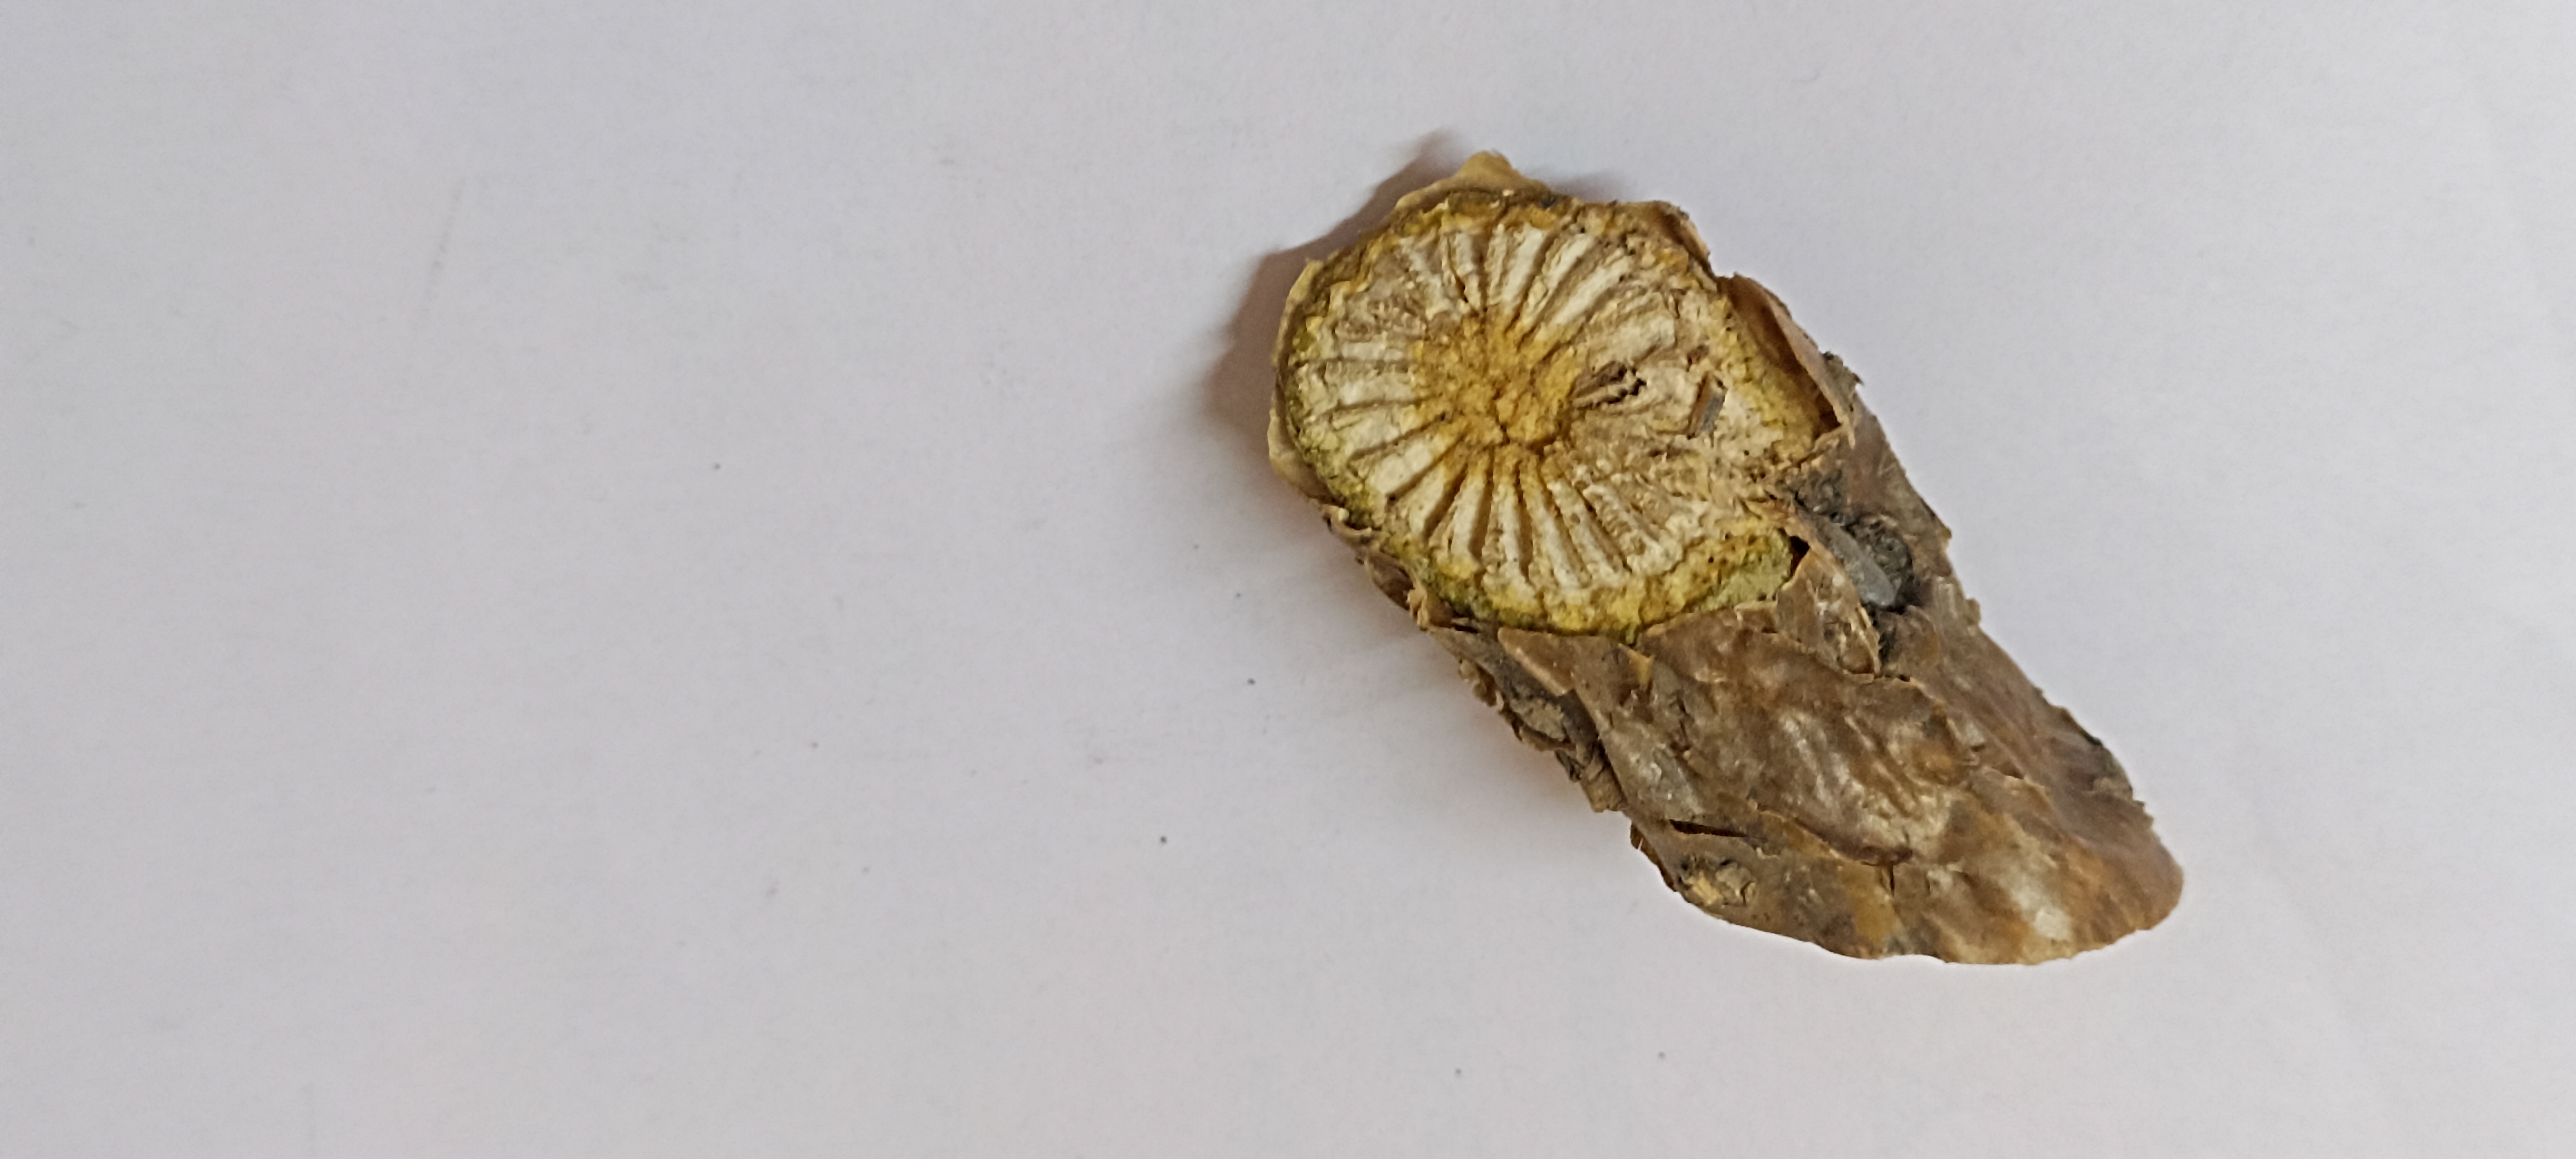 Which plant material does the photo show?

gulvel
